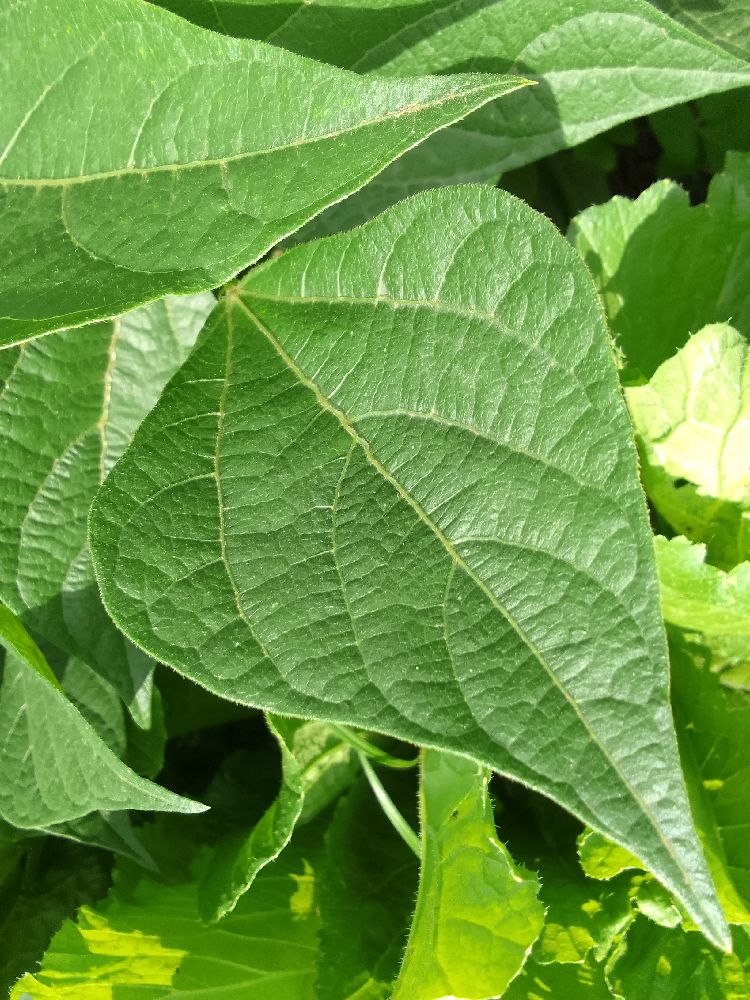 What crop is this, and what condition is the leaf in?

common bean, healthy
